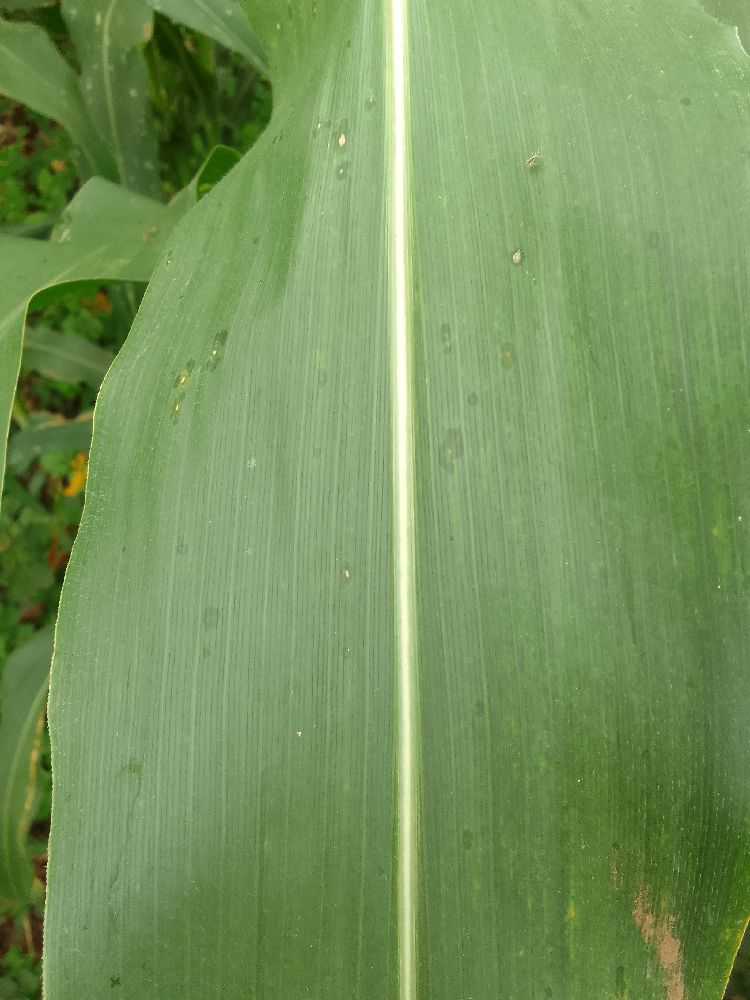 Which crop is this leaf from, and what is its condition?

maize, healthy
